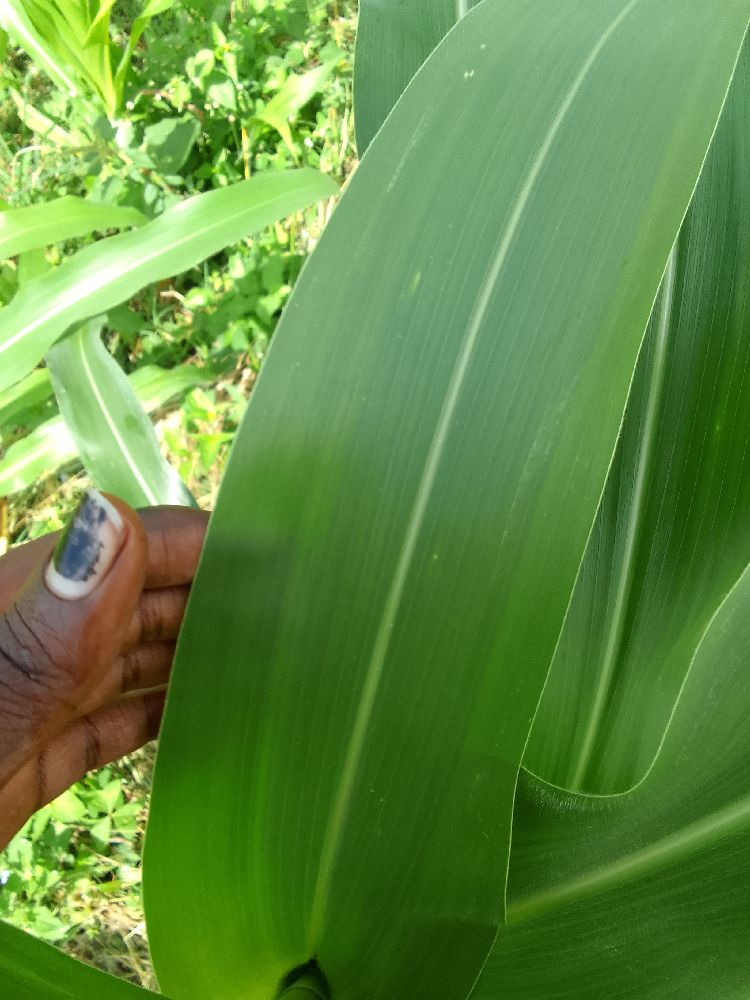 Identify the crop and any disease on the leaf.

maize, healthy
